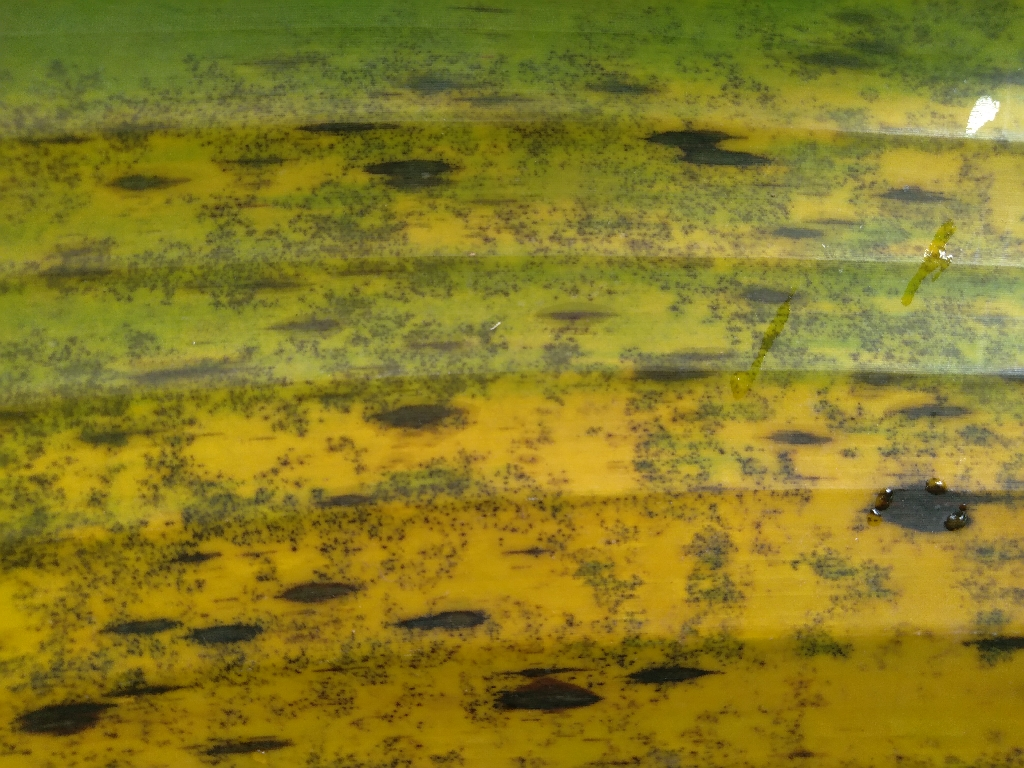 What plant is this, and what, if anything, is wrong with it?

banana, black sigatoka
